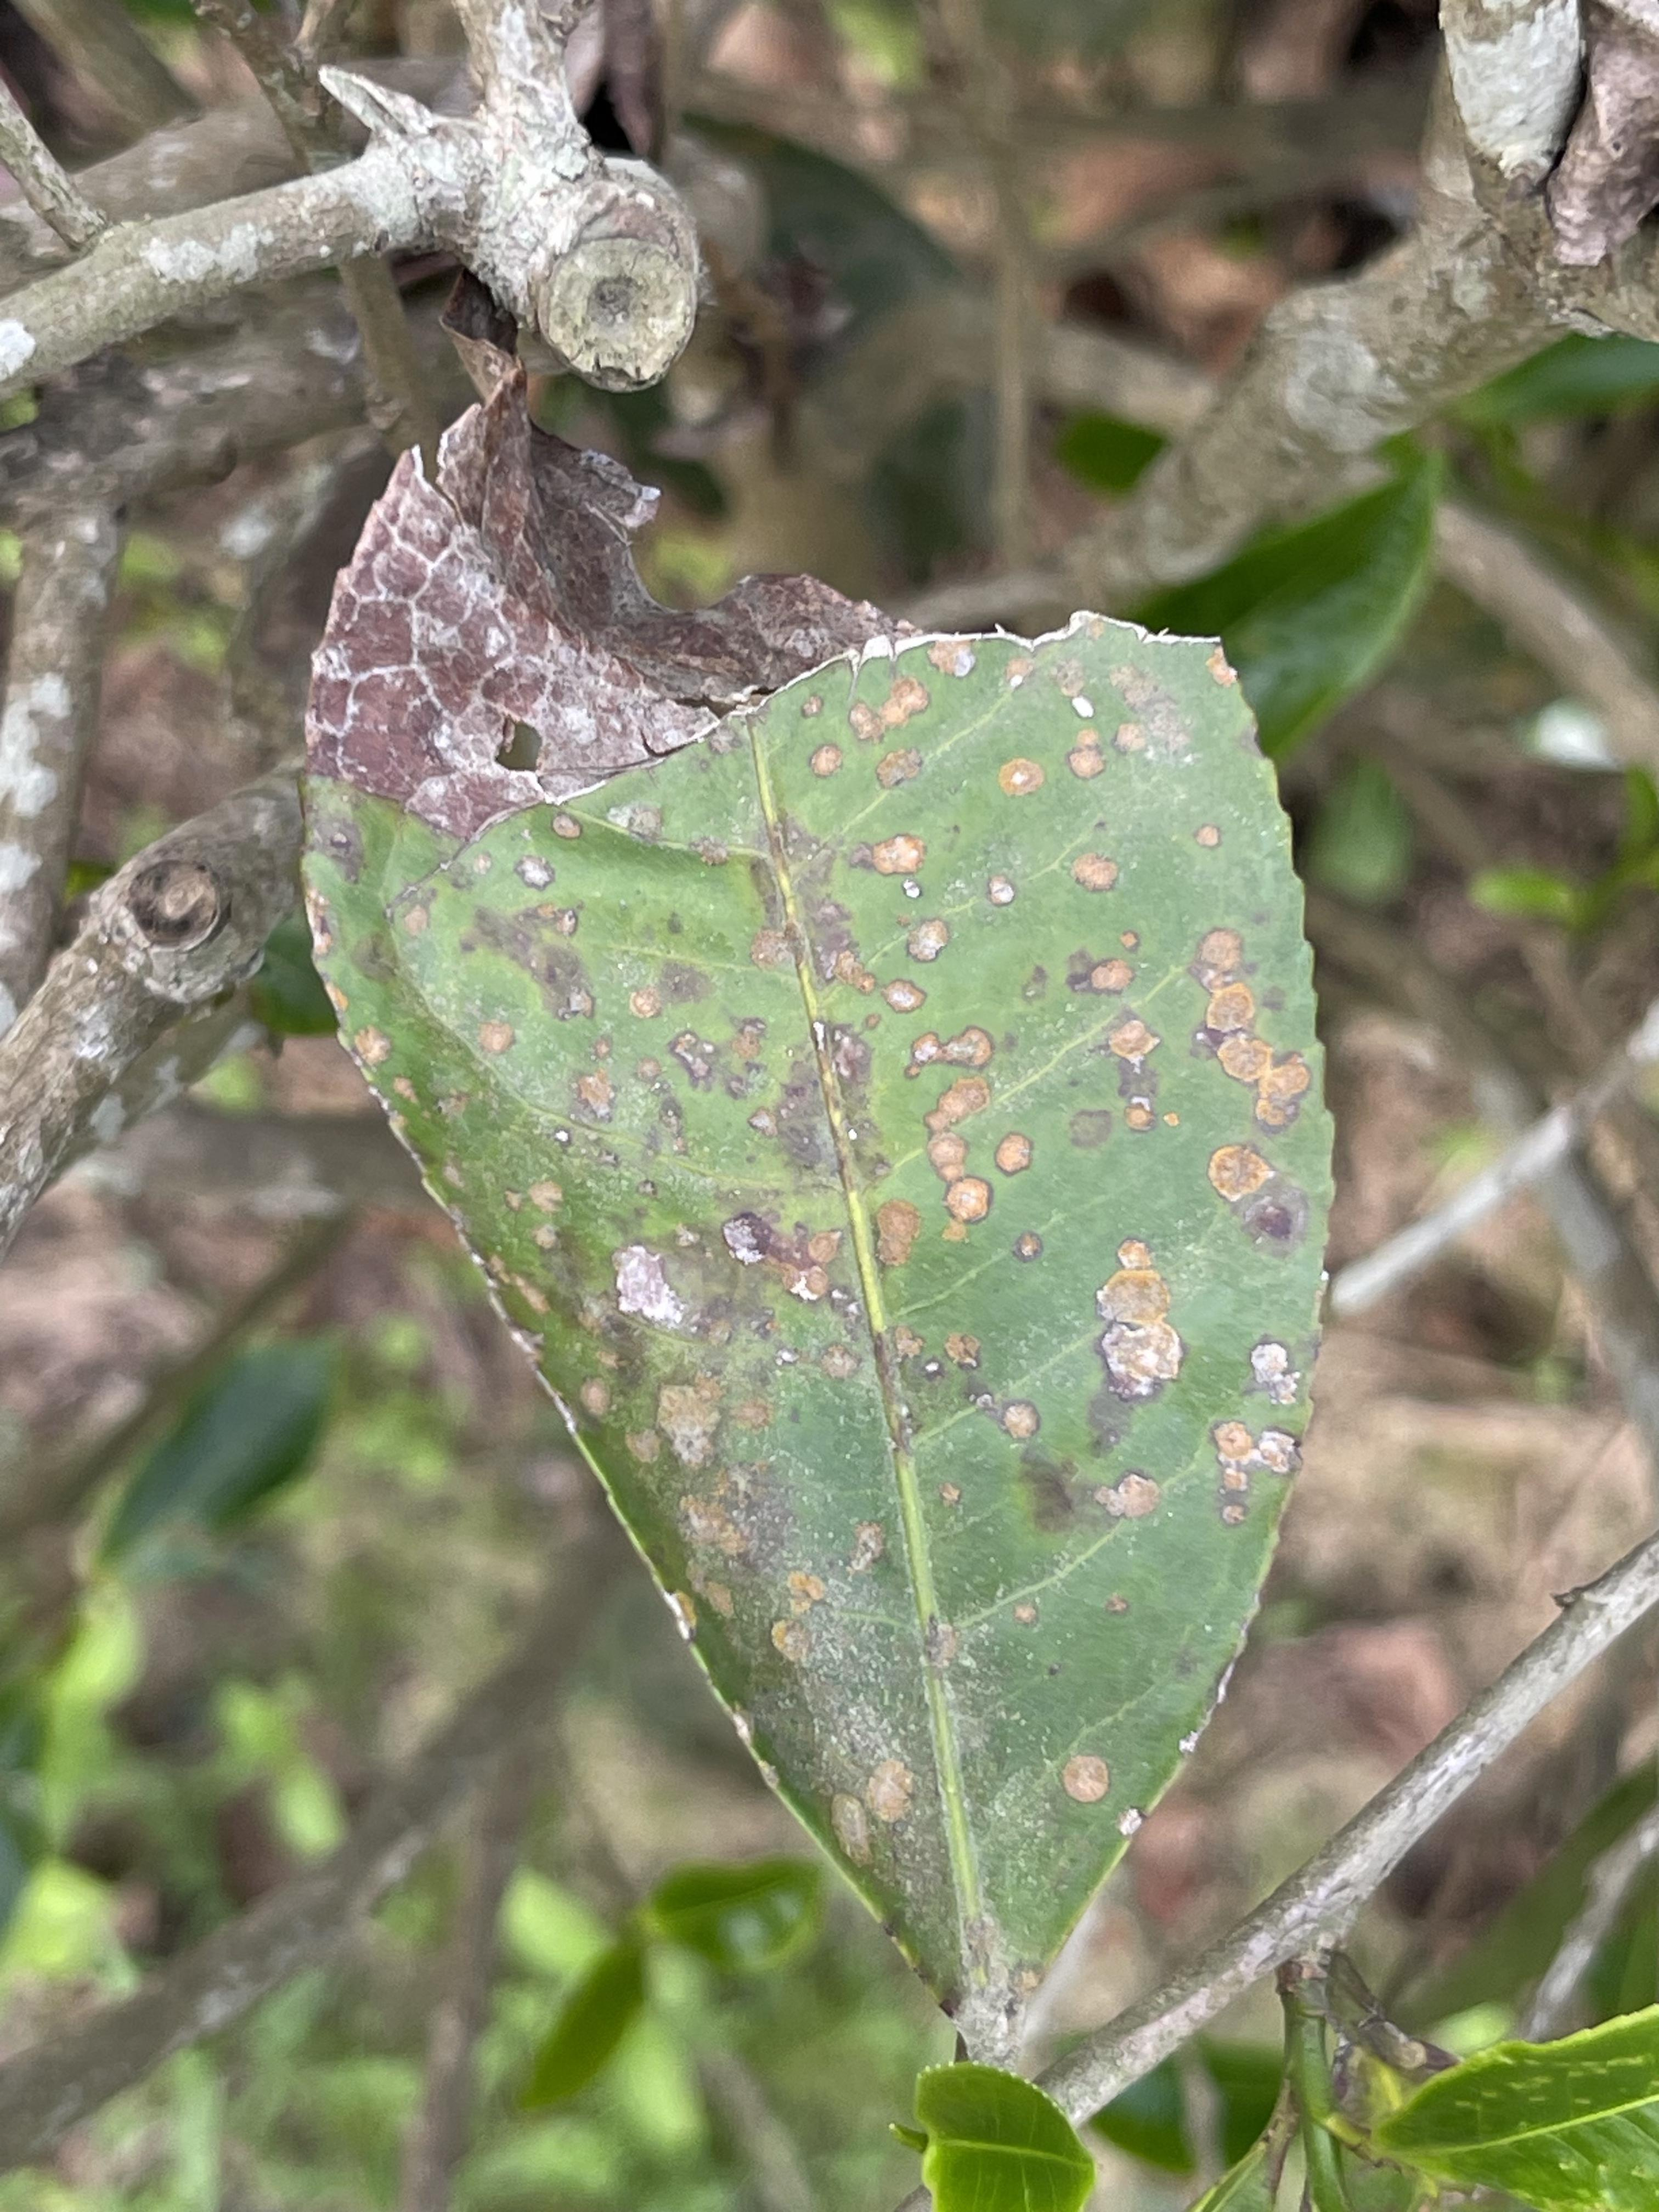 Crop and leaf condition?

tea, red rust
